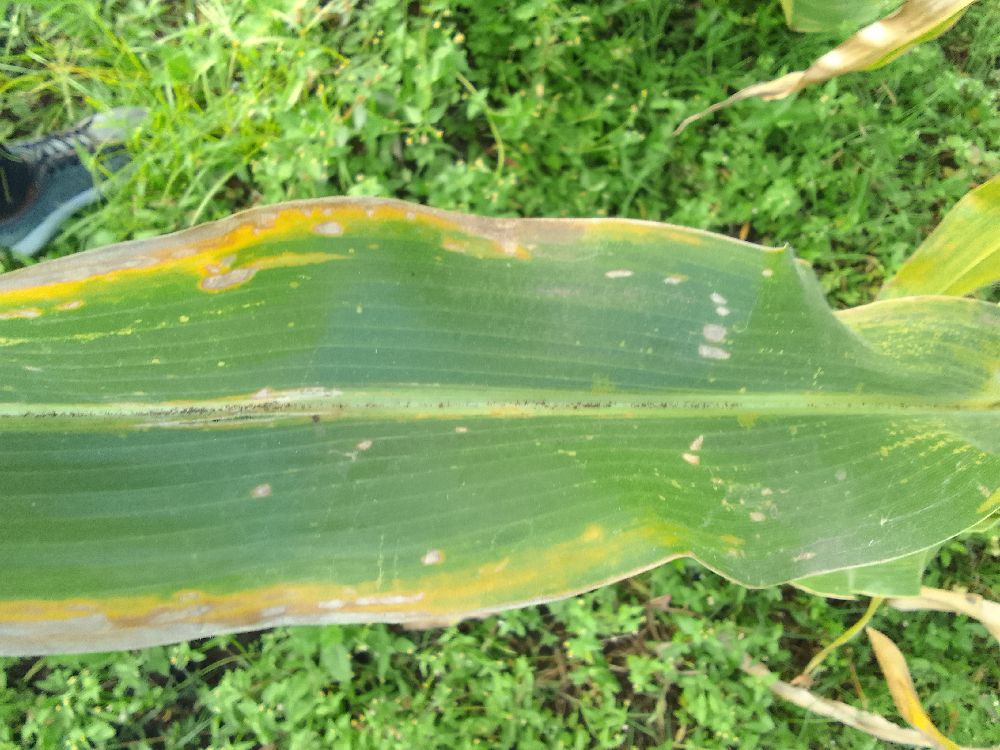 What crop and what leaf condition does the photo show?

maize, maize lethal necrosis
